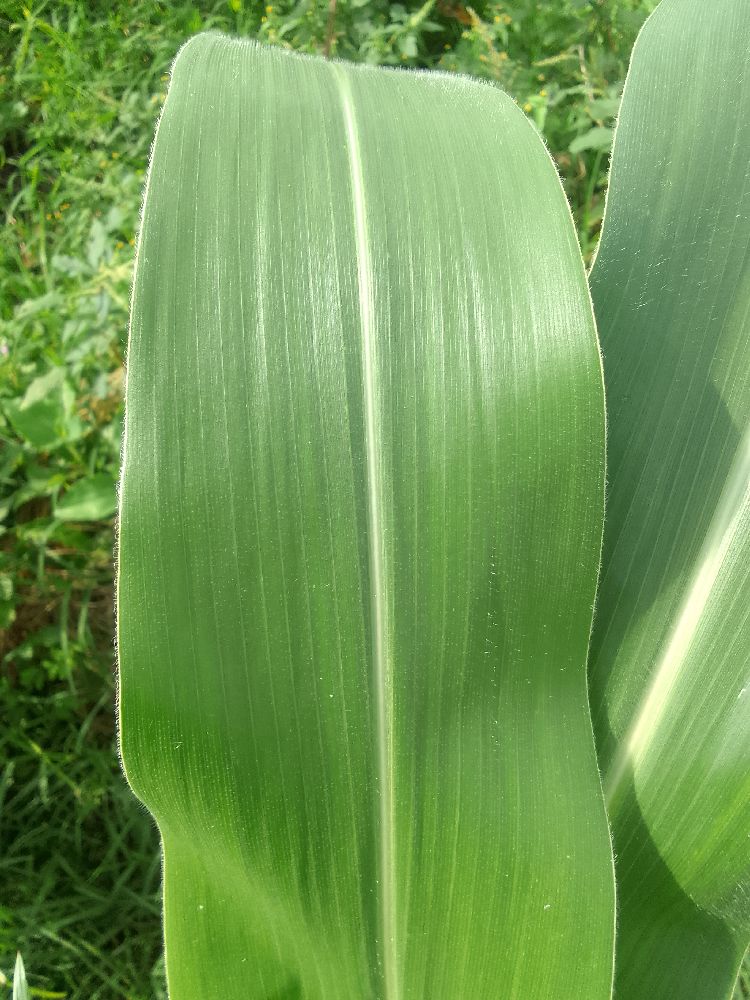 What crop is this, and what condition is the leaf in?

maize, healthy
